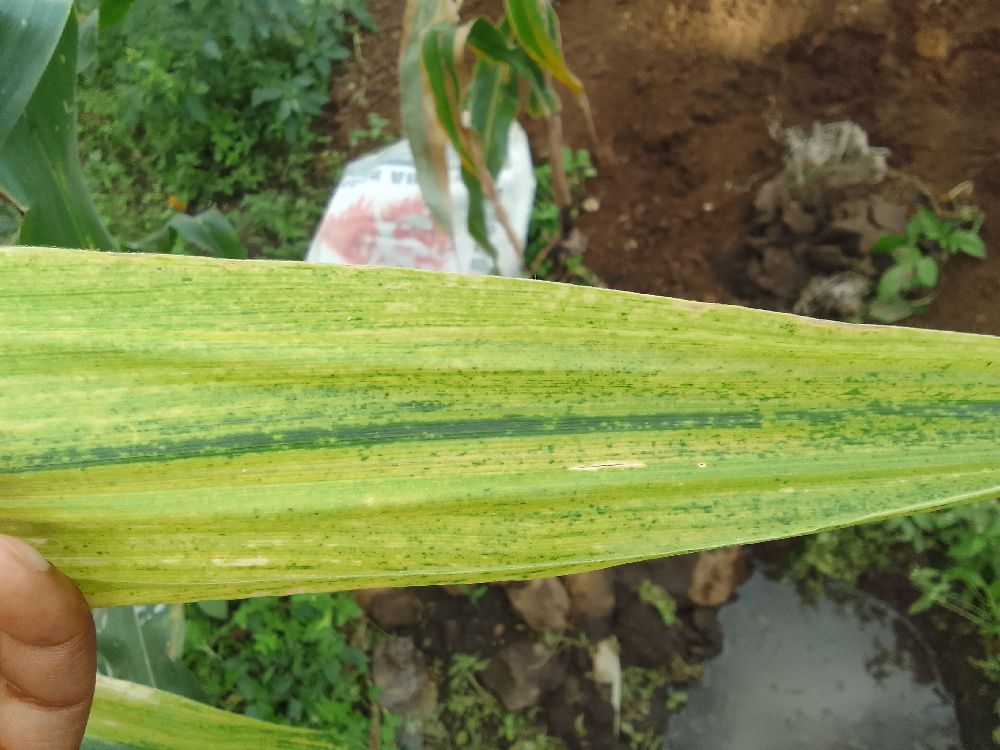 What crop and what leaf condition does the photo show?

maize, maize lethal necrosis
